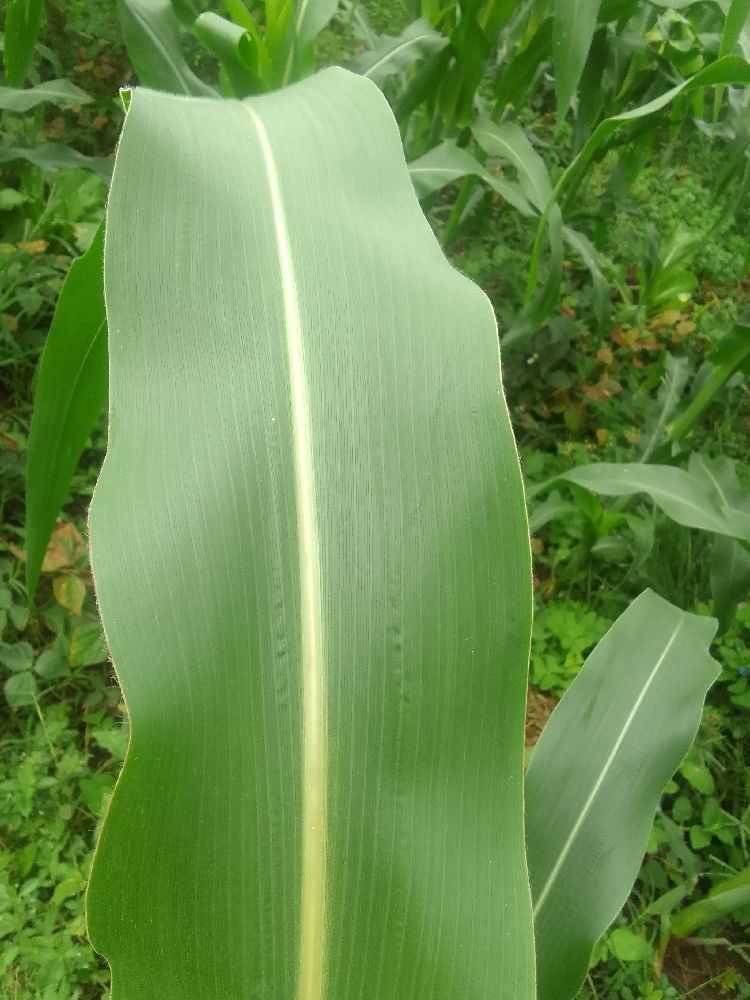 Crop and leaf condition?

maize, healthy
